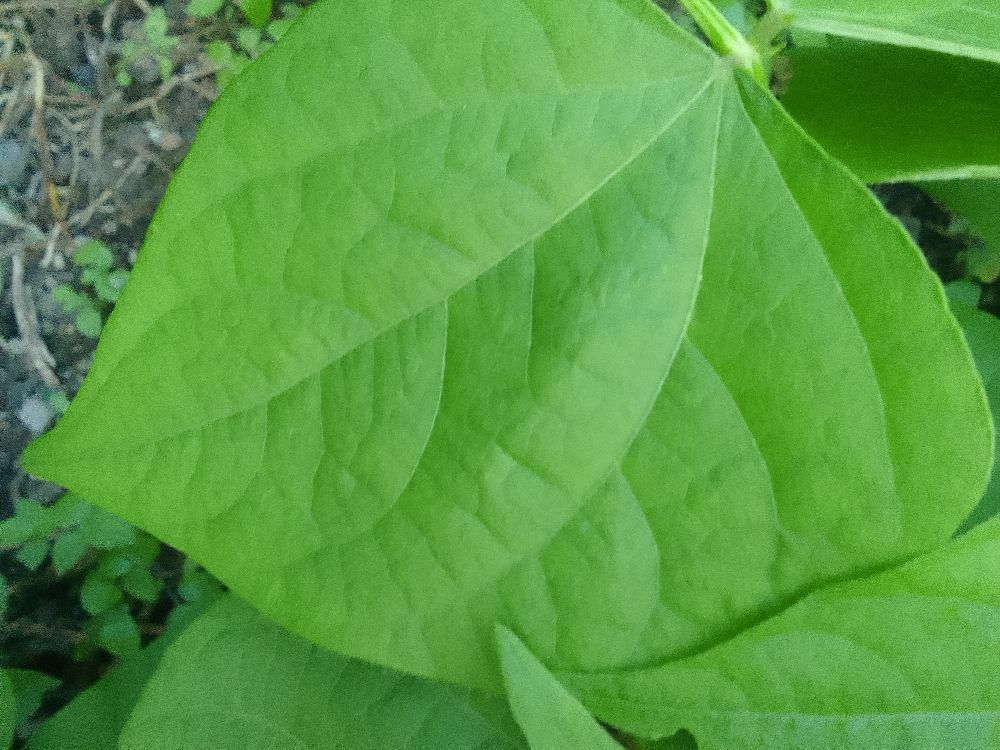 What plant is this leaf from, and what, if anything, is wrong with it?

common bean, healthy
